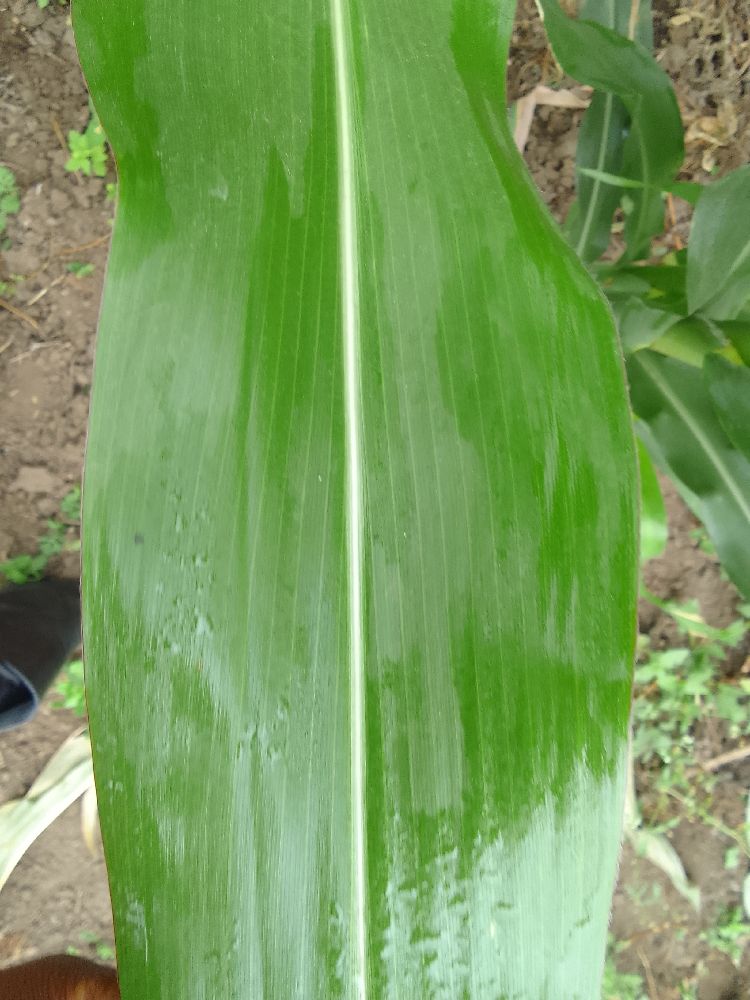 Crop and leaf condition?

maize, healthy
